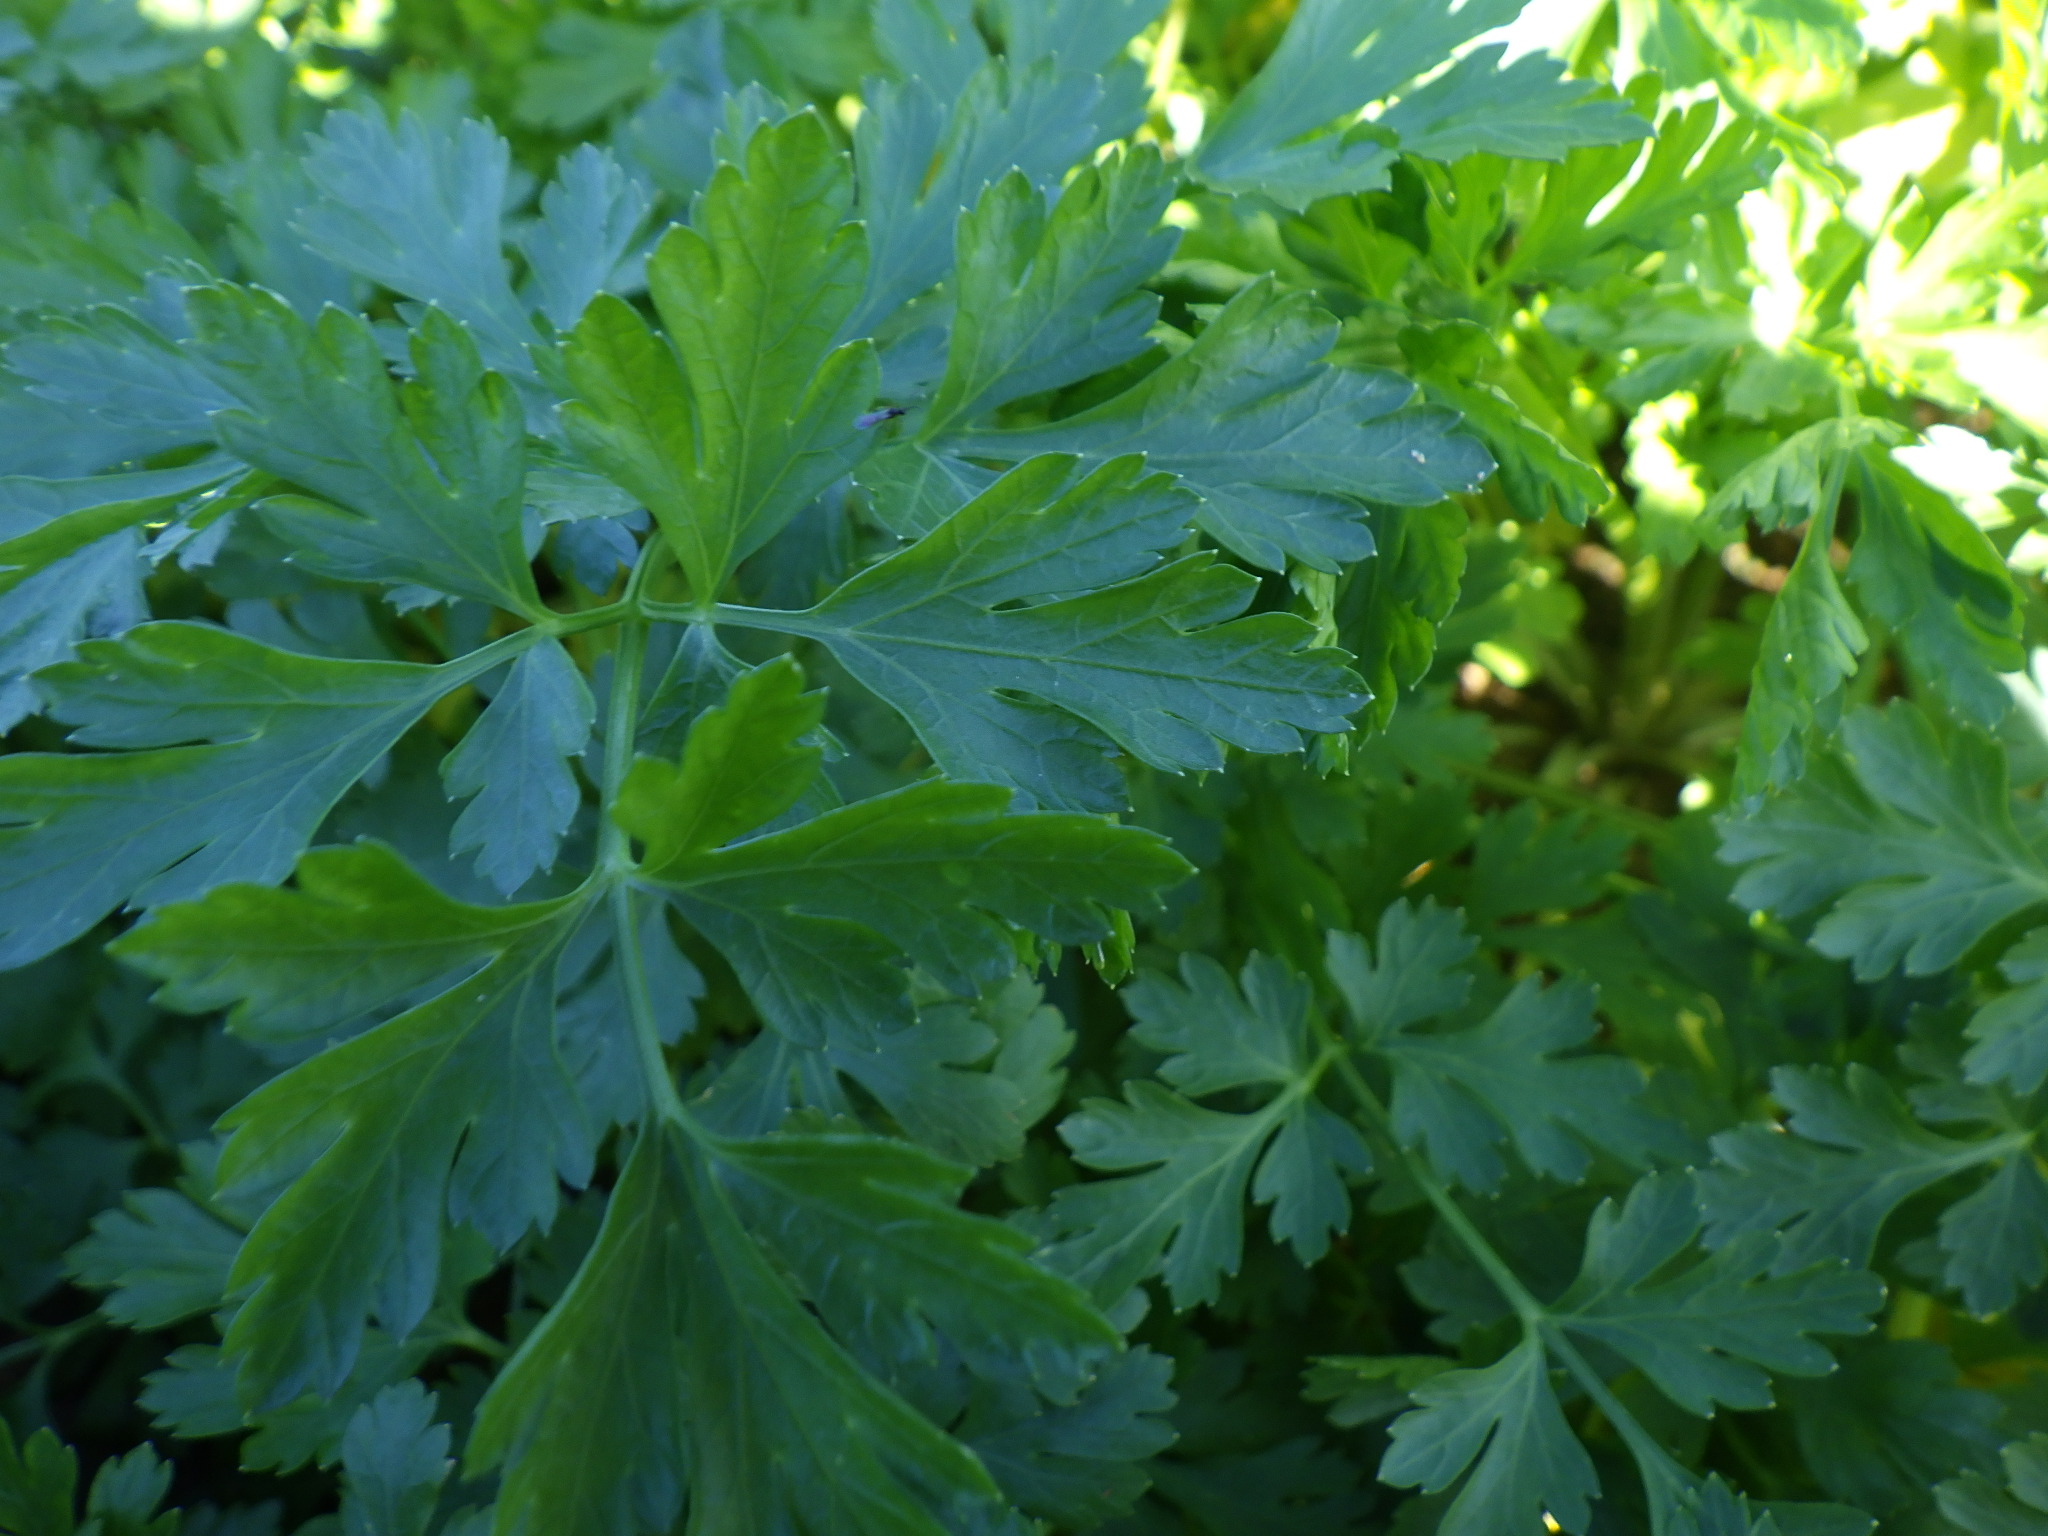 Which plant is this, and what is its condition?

parsley, healthy
